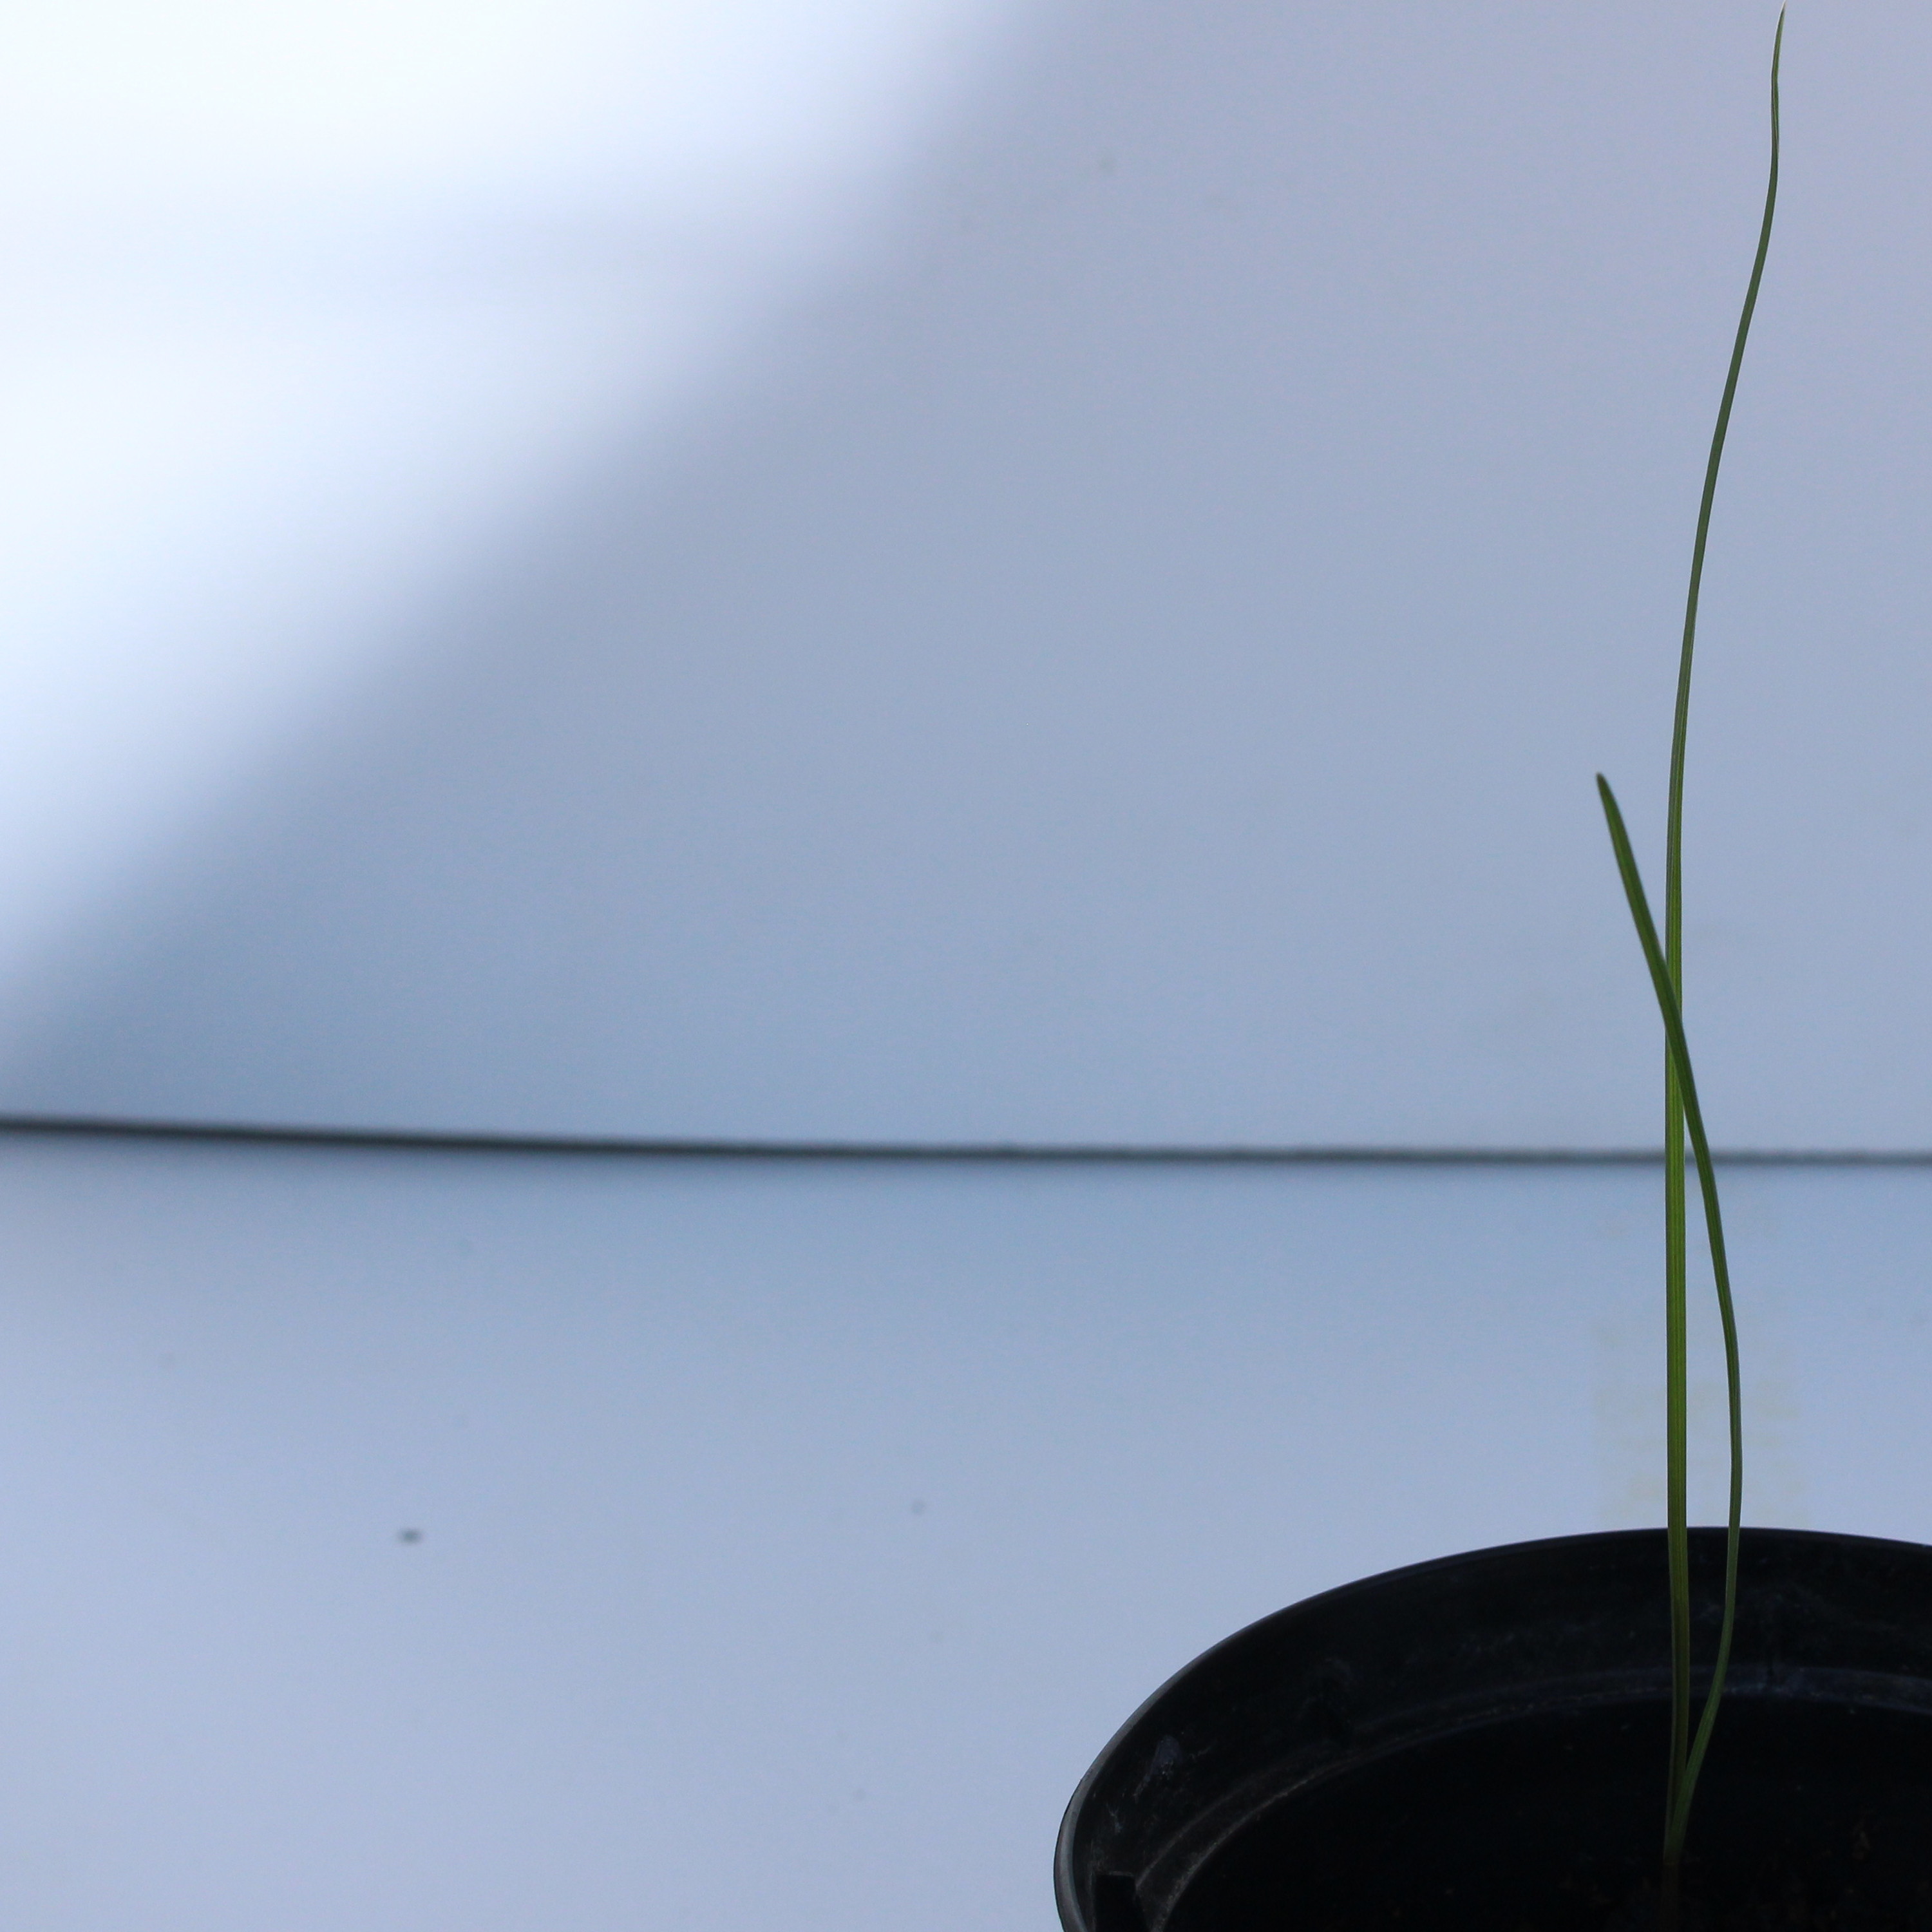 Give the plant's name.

Lolium multiflorum
